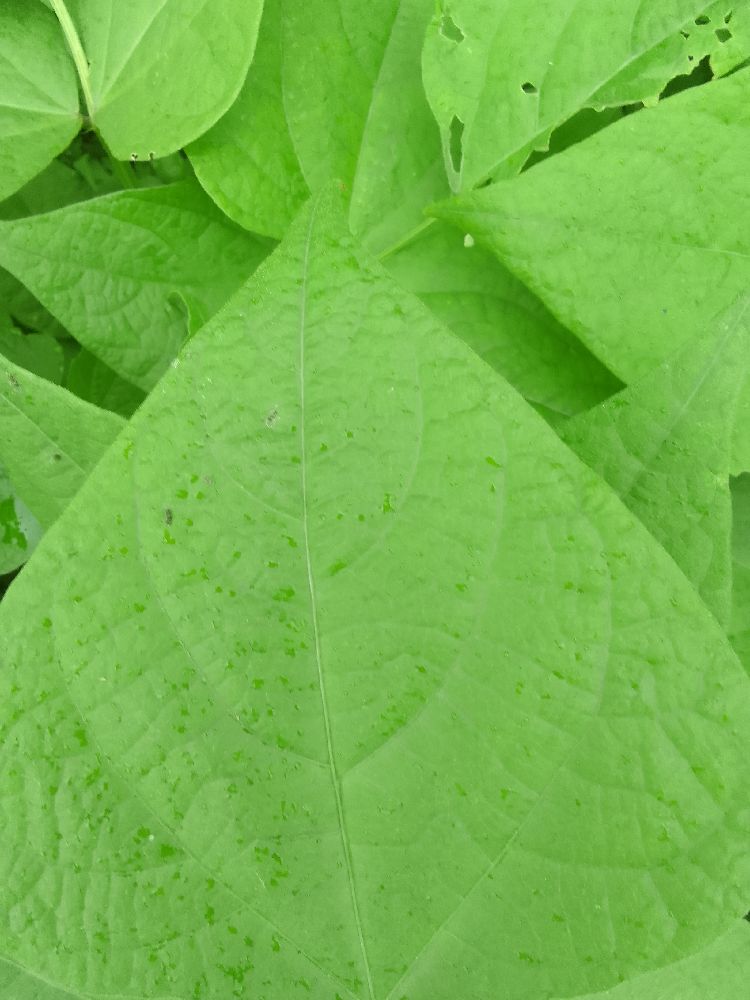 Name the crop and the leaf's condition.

common bean, healthy
